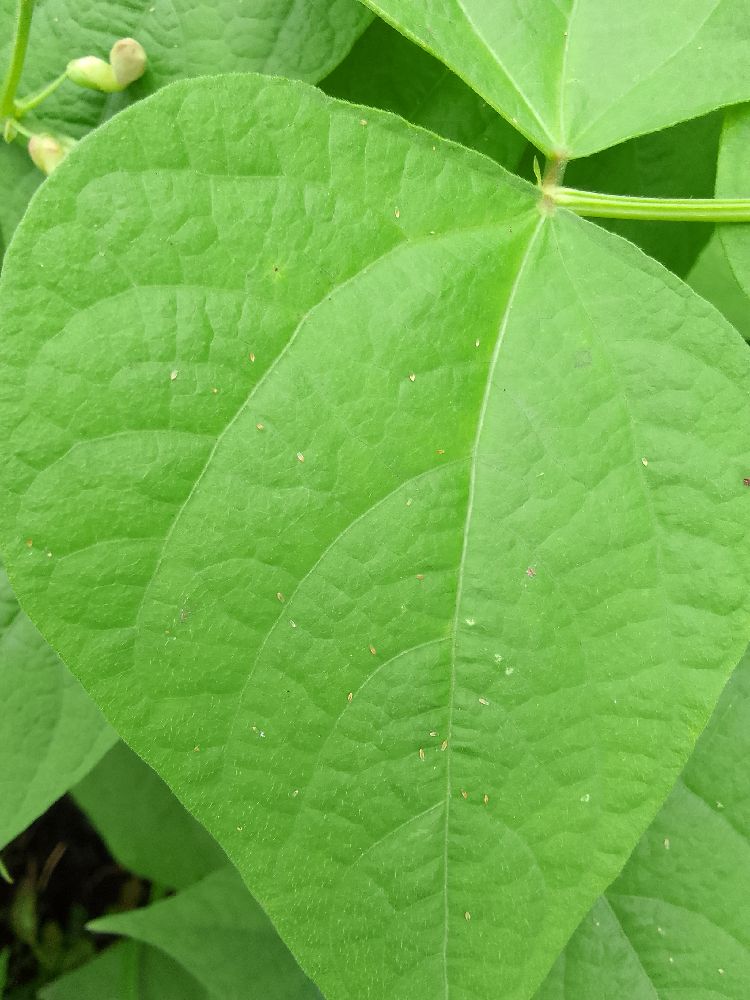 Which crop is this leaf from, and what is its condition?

common bean, healthy
